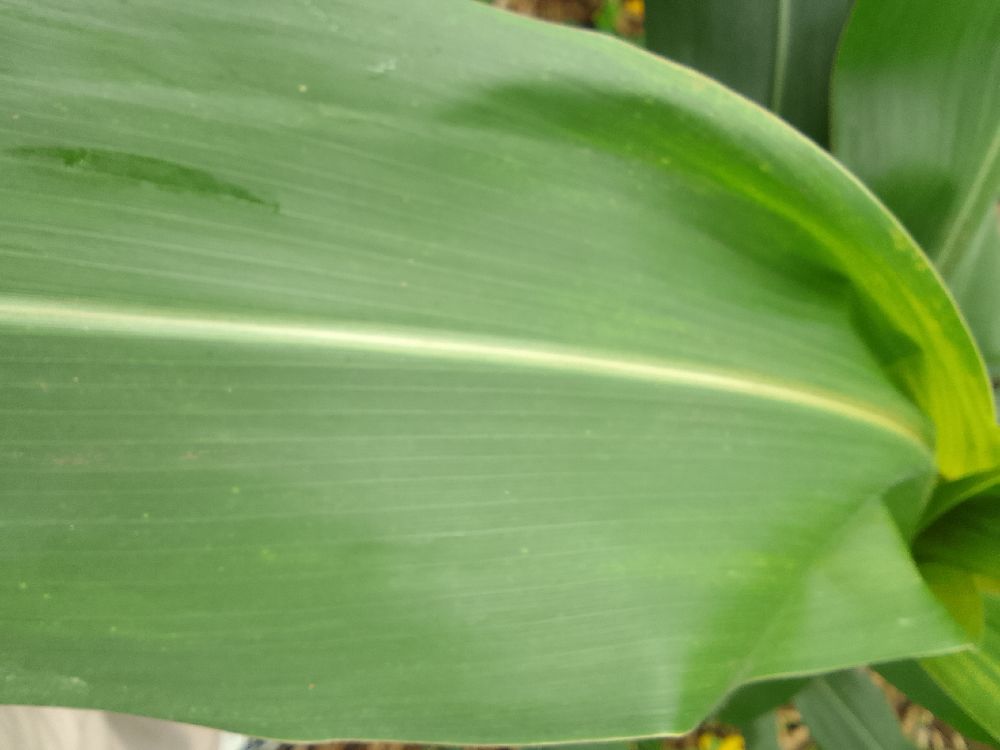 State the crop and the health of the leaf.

maize, healthy
